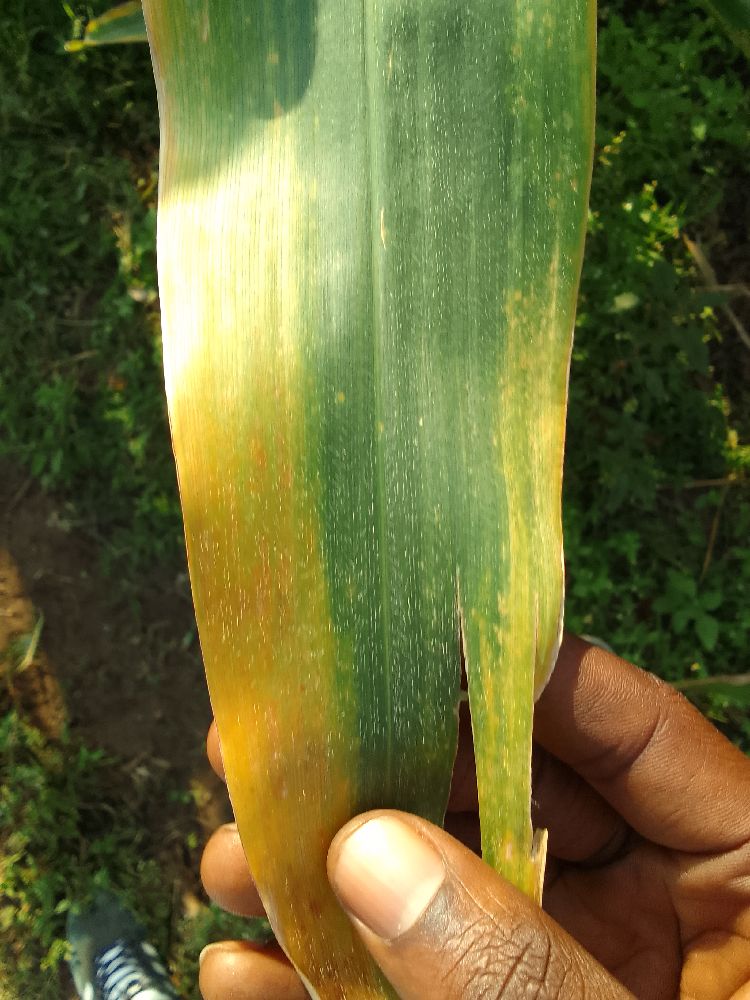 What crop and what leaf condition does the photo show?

maize, maize lethal necrosis
